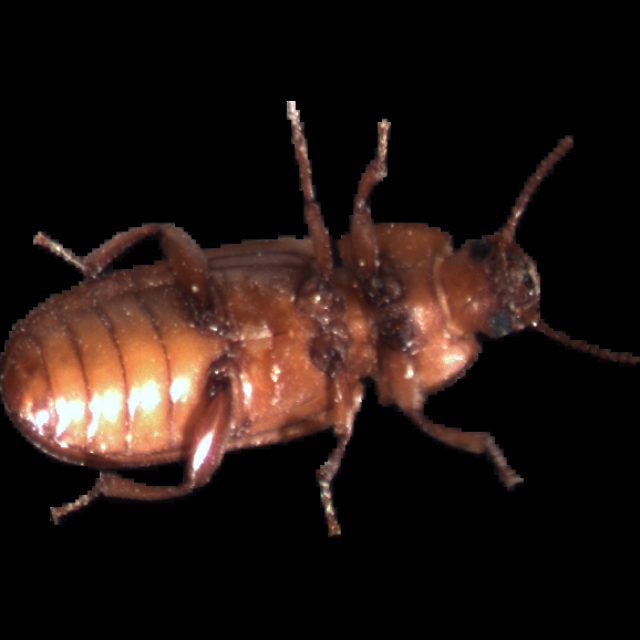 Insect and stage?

mealworm beetle
